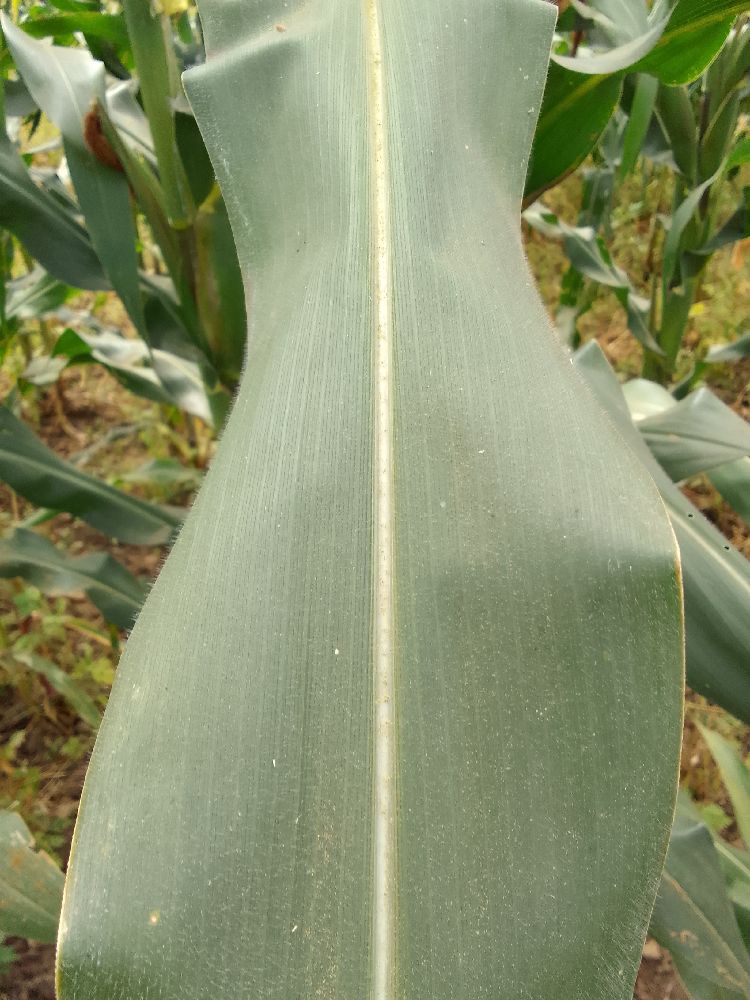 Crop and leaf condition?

maize, healthy
